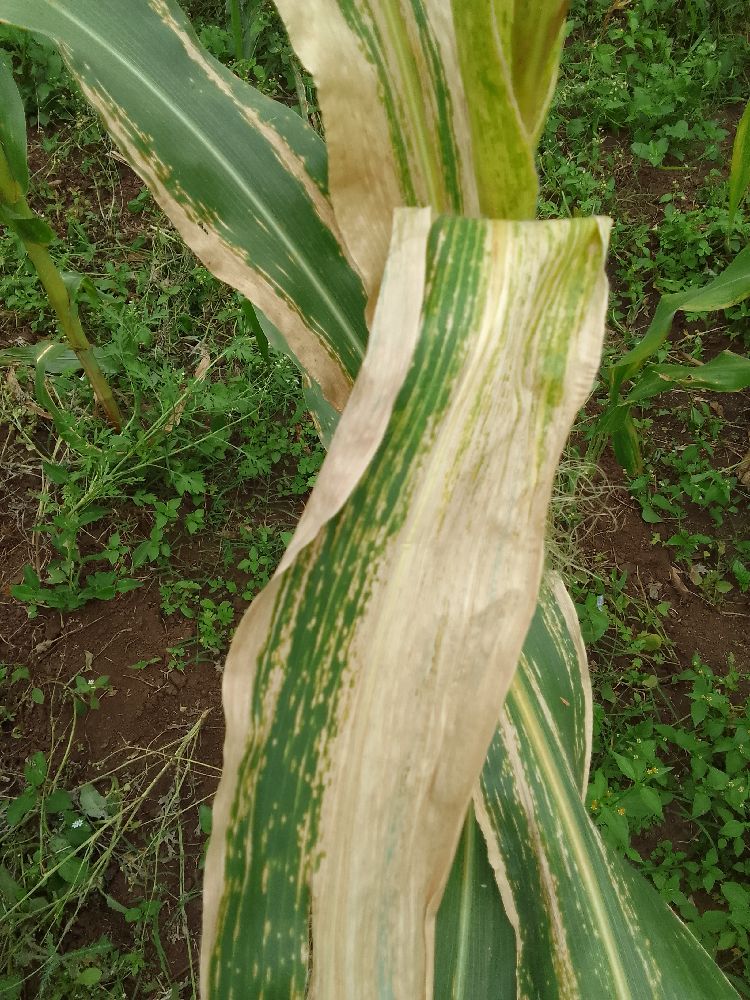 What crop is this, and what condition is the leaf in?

maize, maize lethal necrosis
